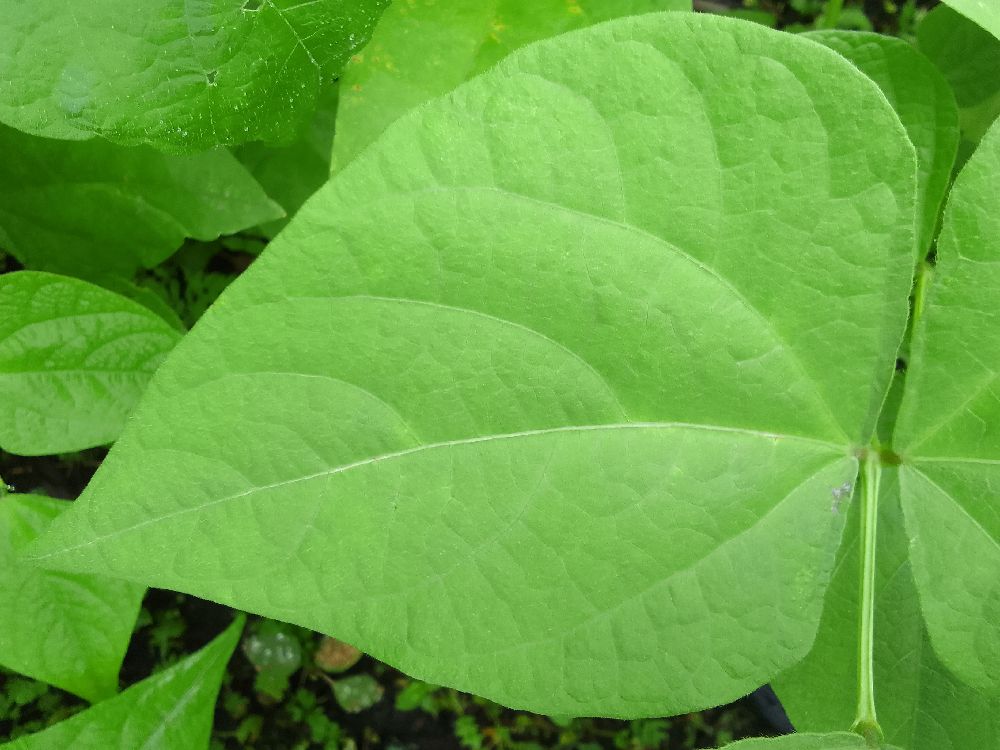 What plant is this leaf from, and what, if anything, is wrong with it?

common bean, healthy
